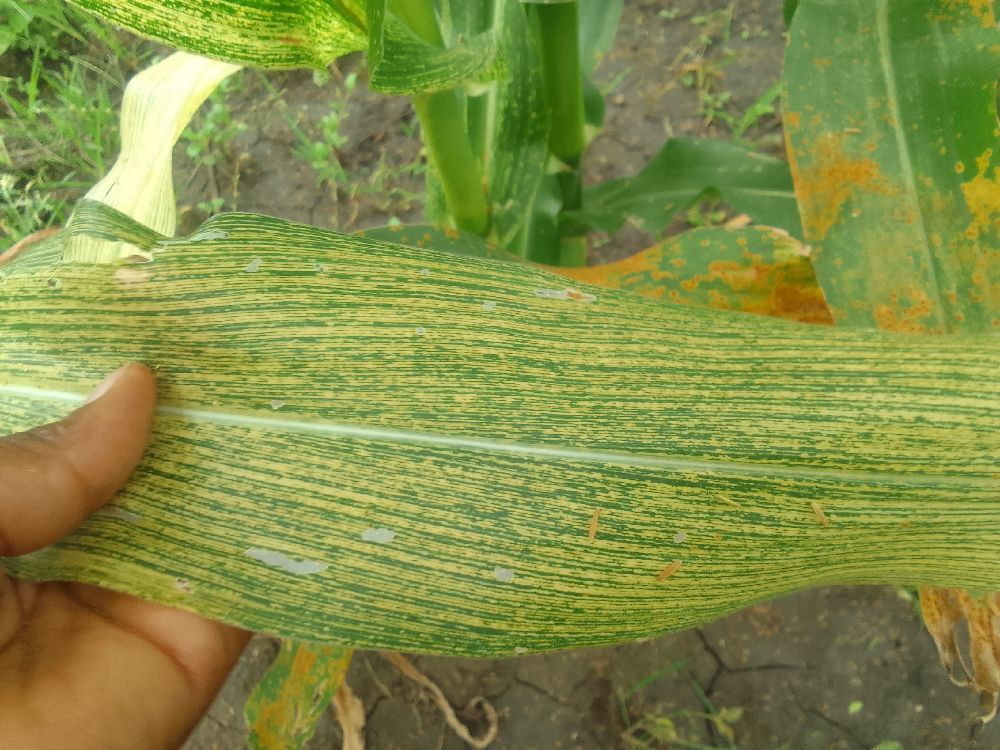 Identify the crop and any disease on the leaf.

maize, maize streak virus
